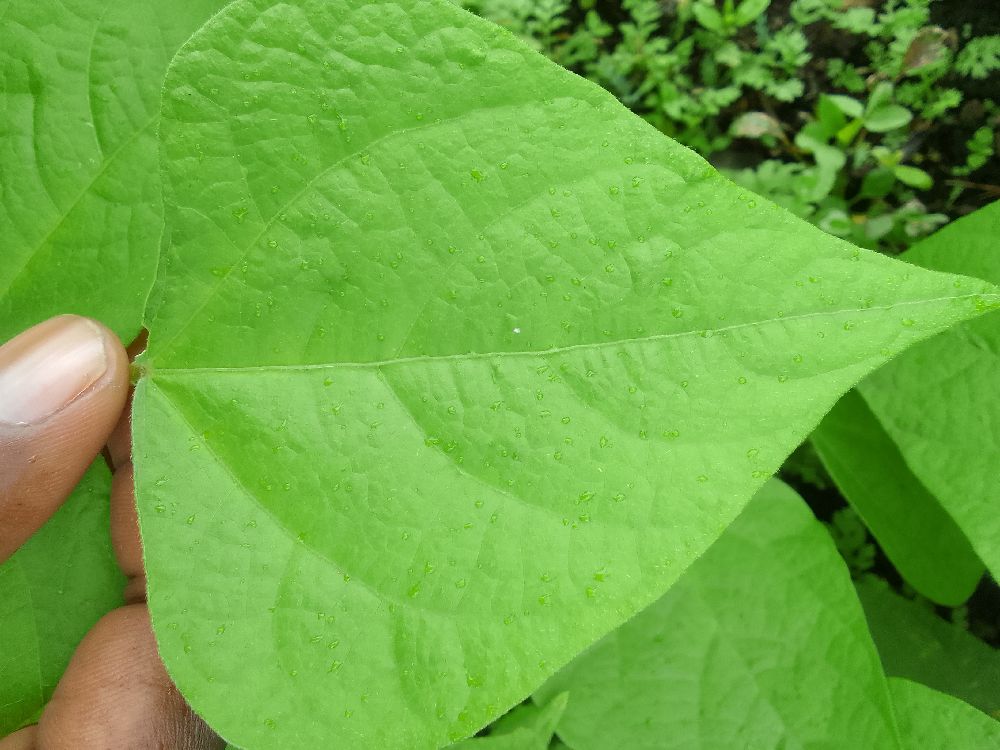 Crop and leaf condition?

common bean, healthy
